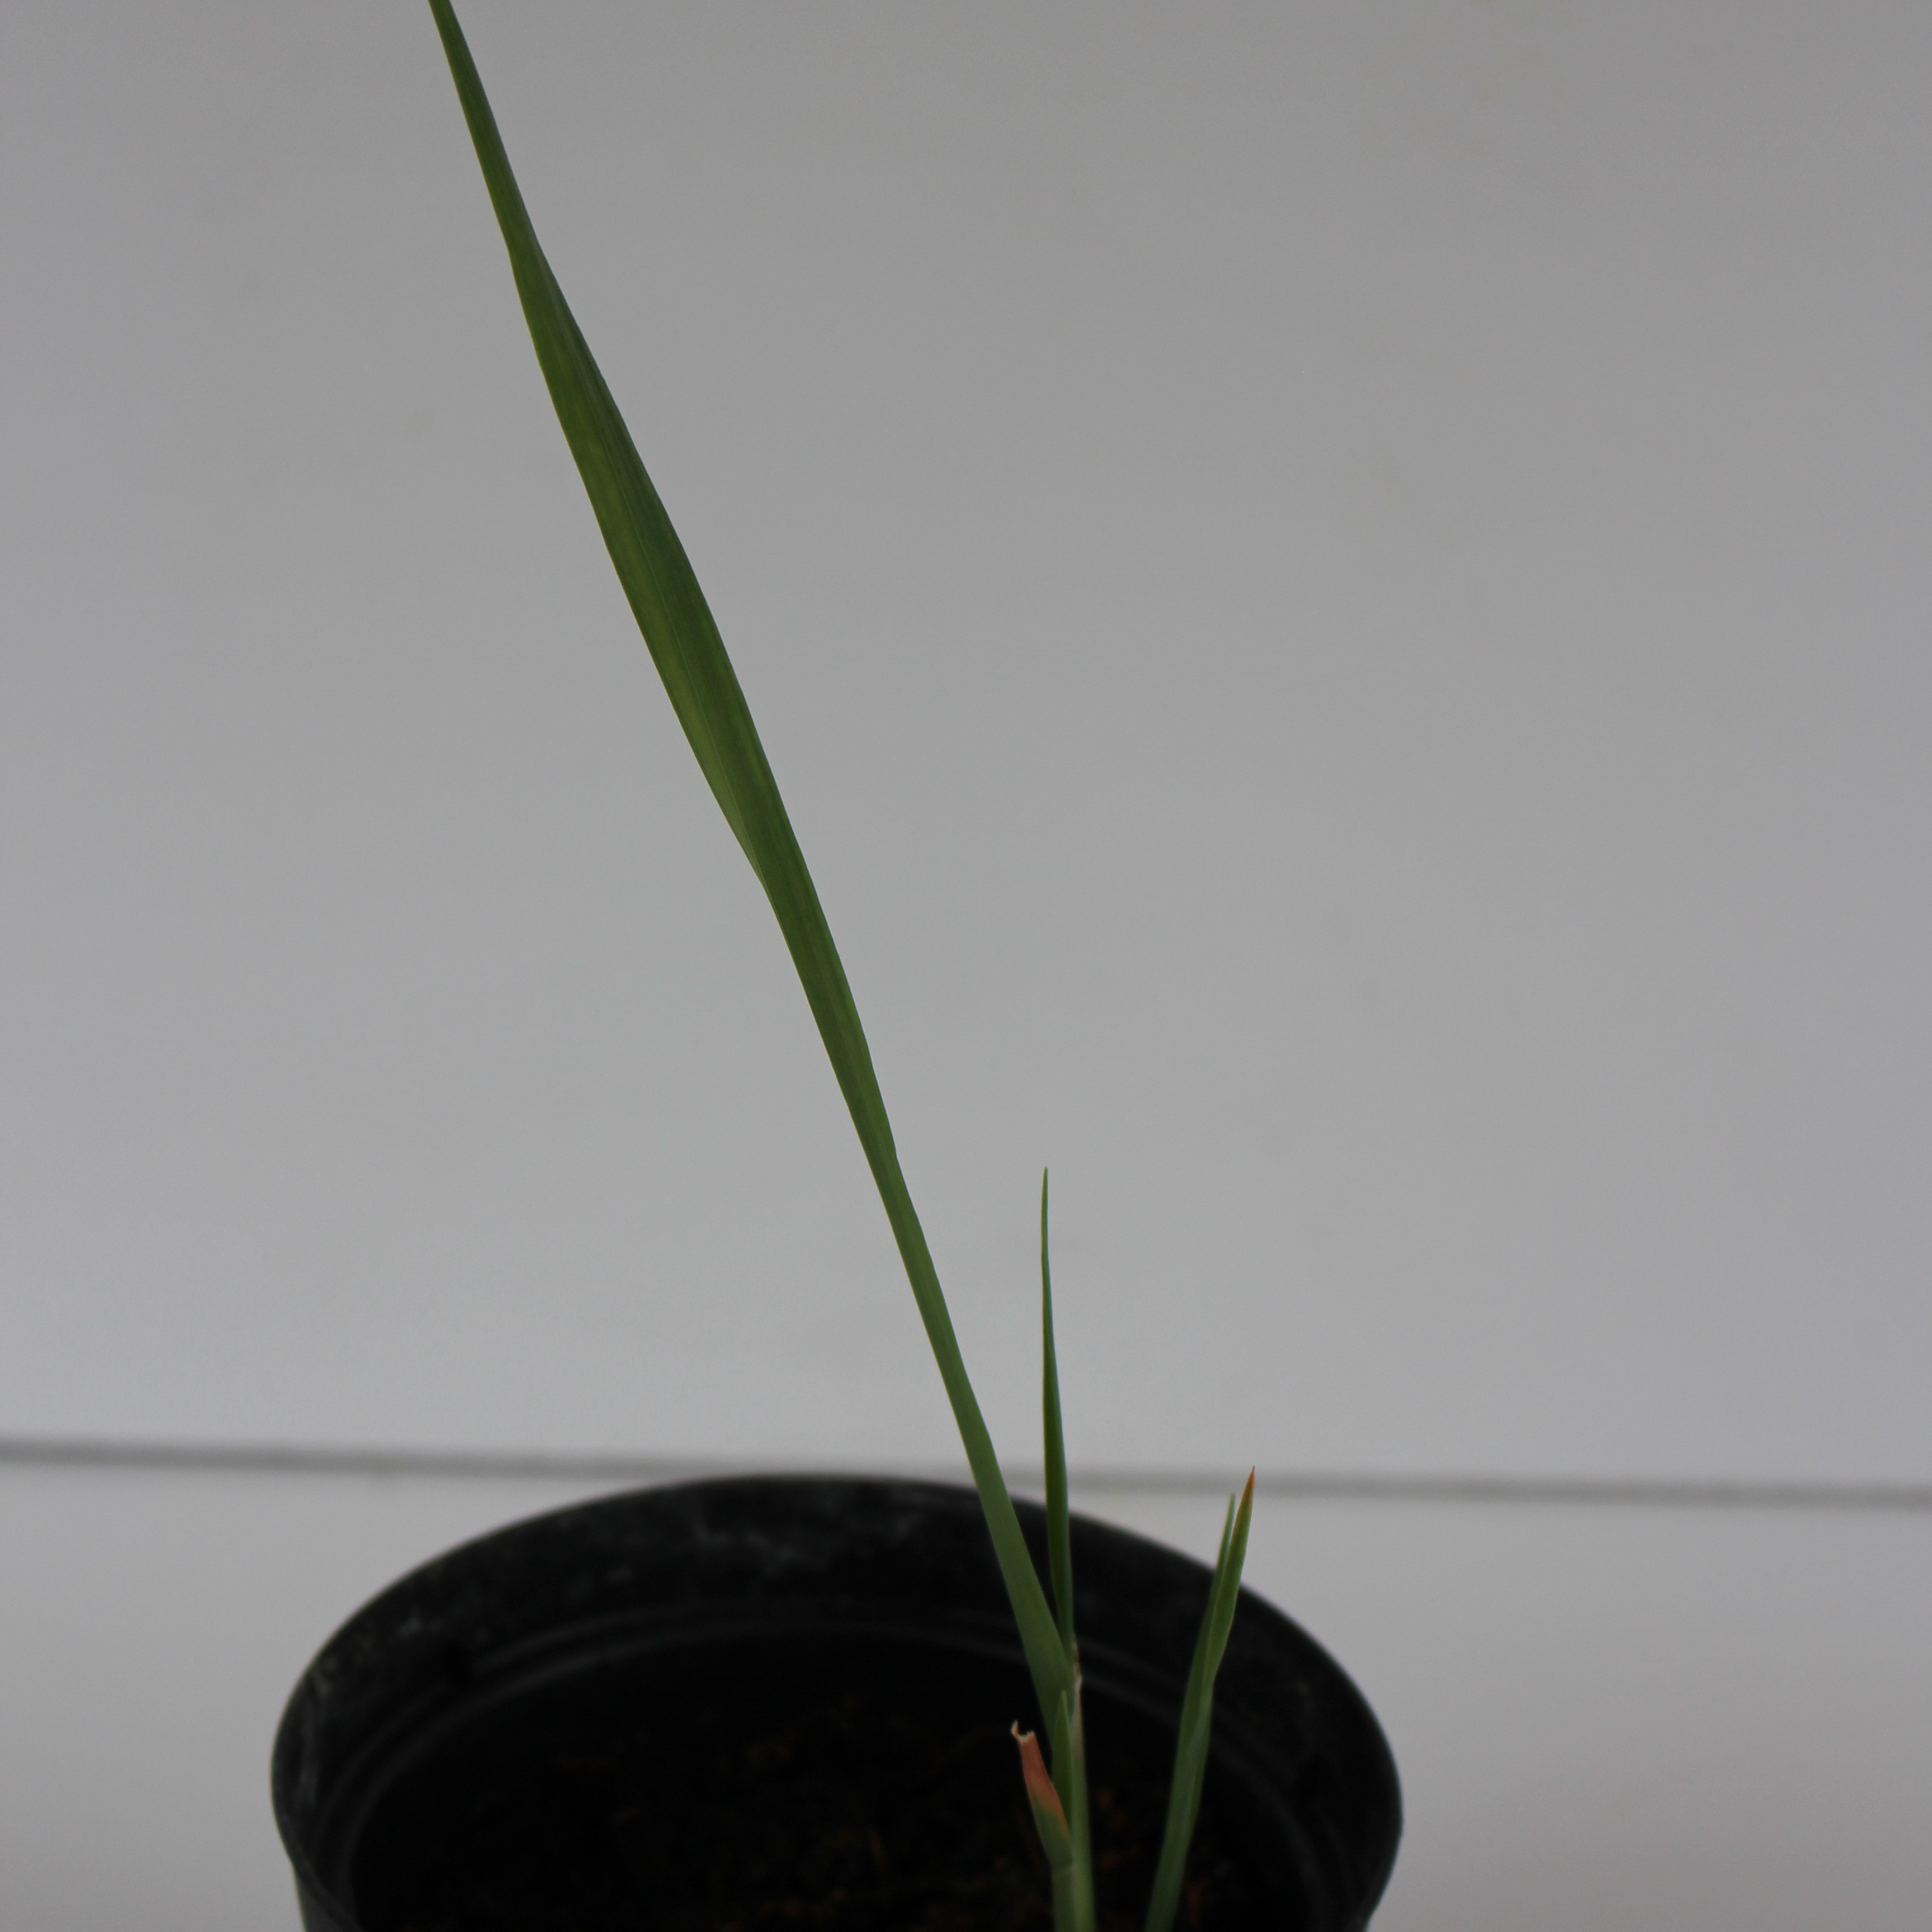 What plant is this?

Avena sterilis
